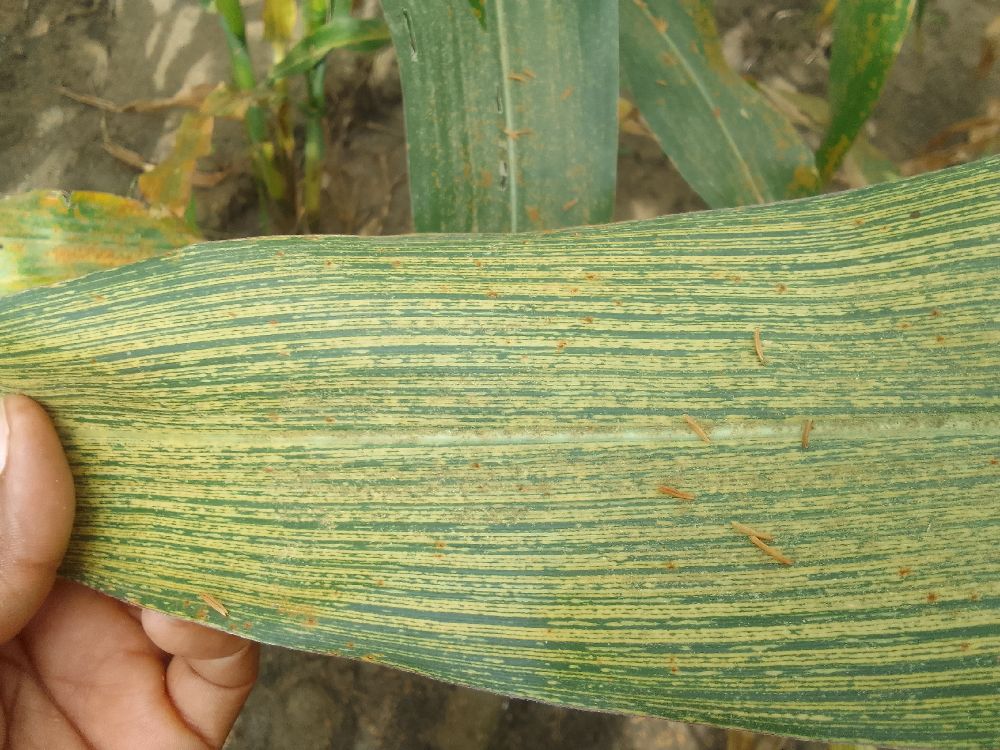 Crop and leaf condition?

maize, maize streak virus
